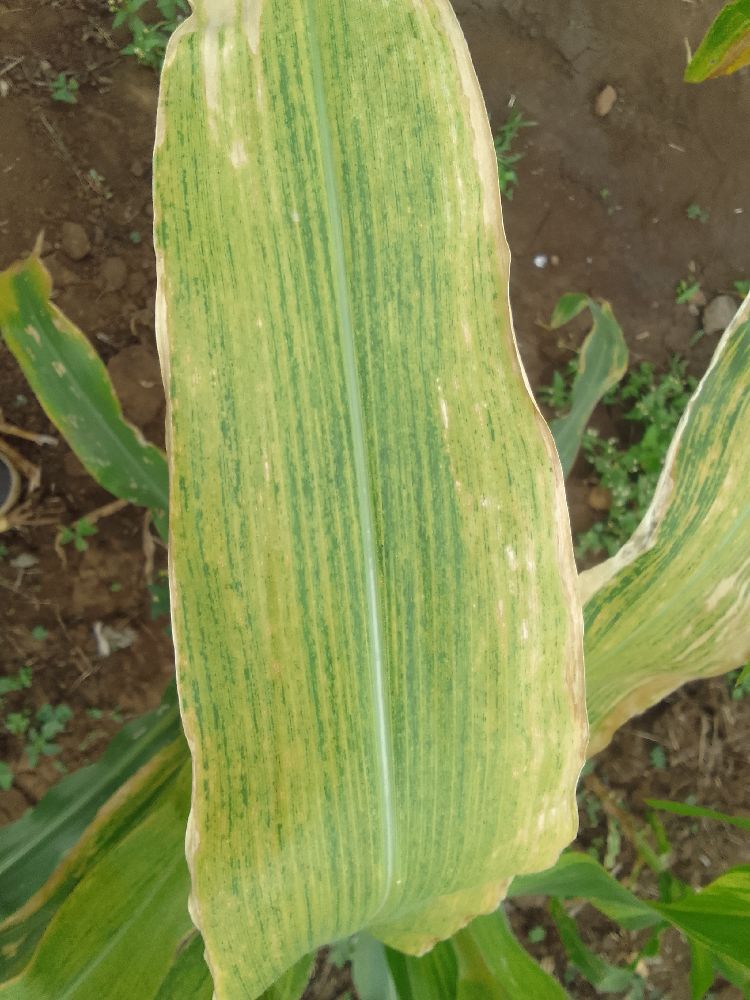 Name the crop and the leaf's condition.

maize, maize lethal necrosis
